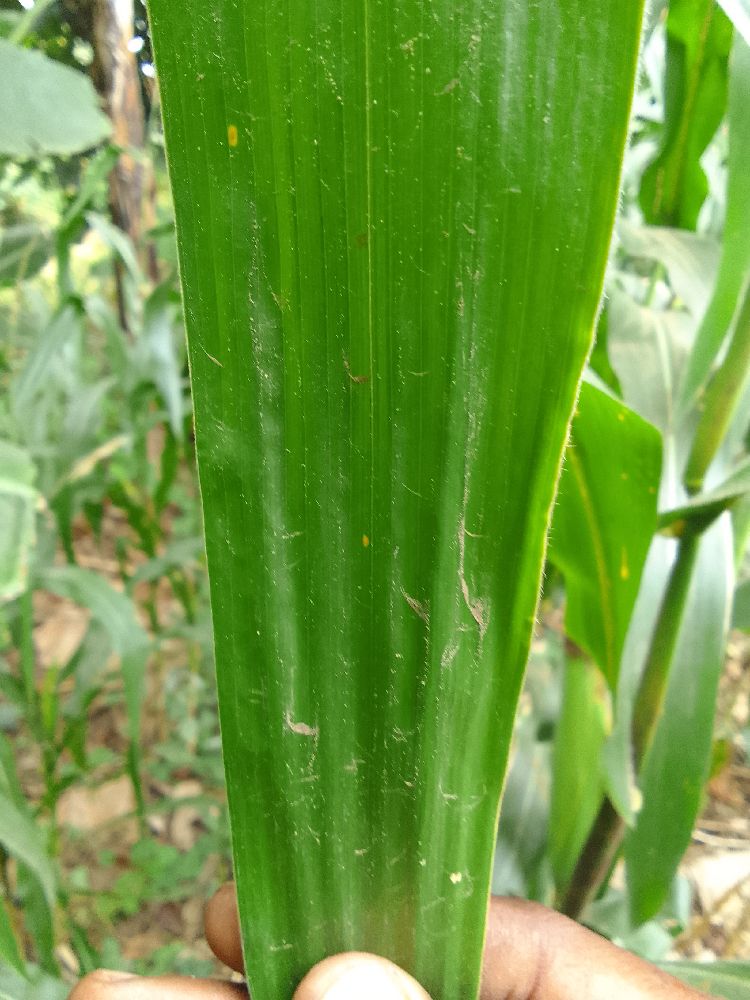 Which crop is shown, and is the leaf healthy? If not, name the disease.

maize, healthy
